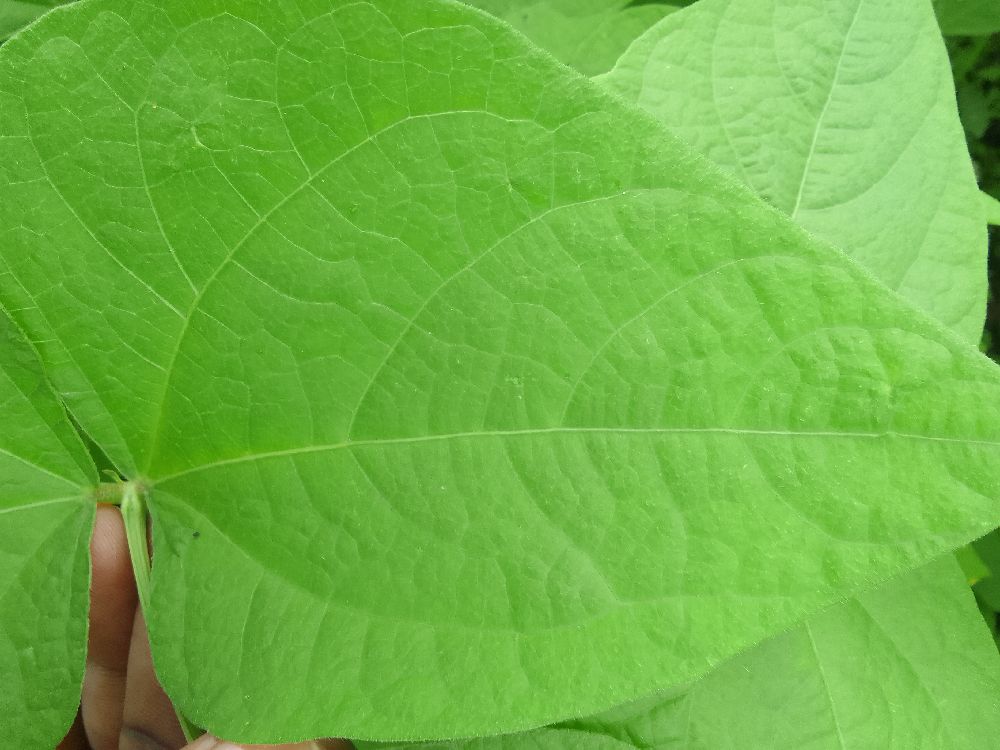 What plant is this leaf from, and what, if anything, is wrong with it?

common bean, healthy
